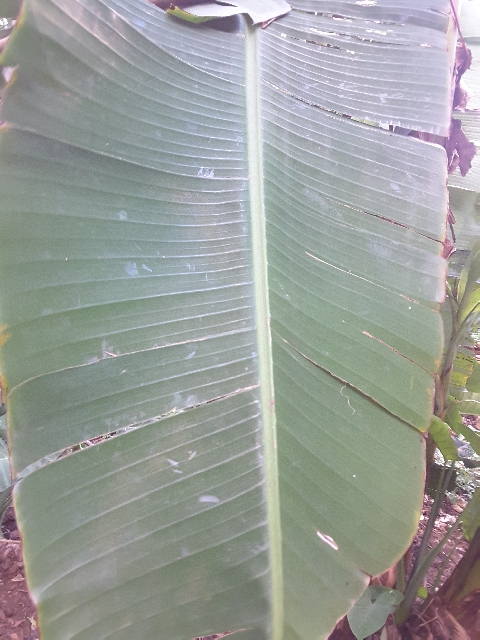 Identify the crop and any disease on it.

banana, healthy
